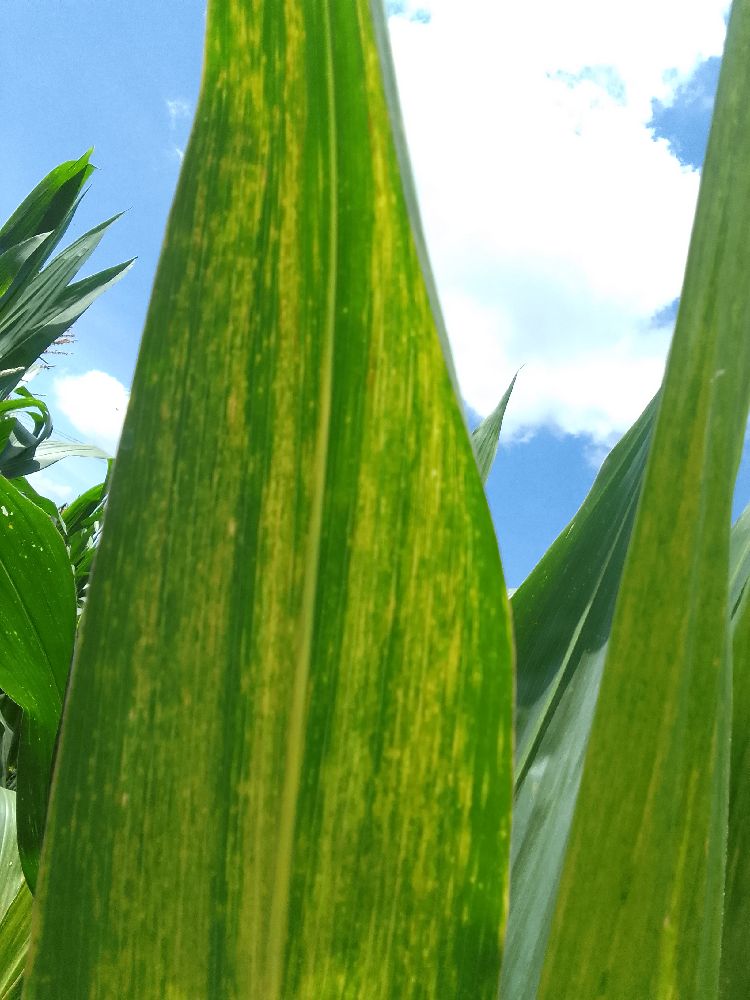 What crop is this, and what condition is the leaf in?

maize, maize lethal necrosis
